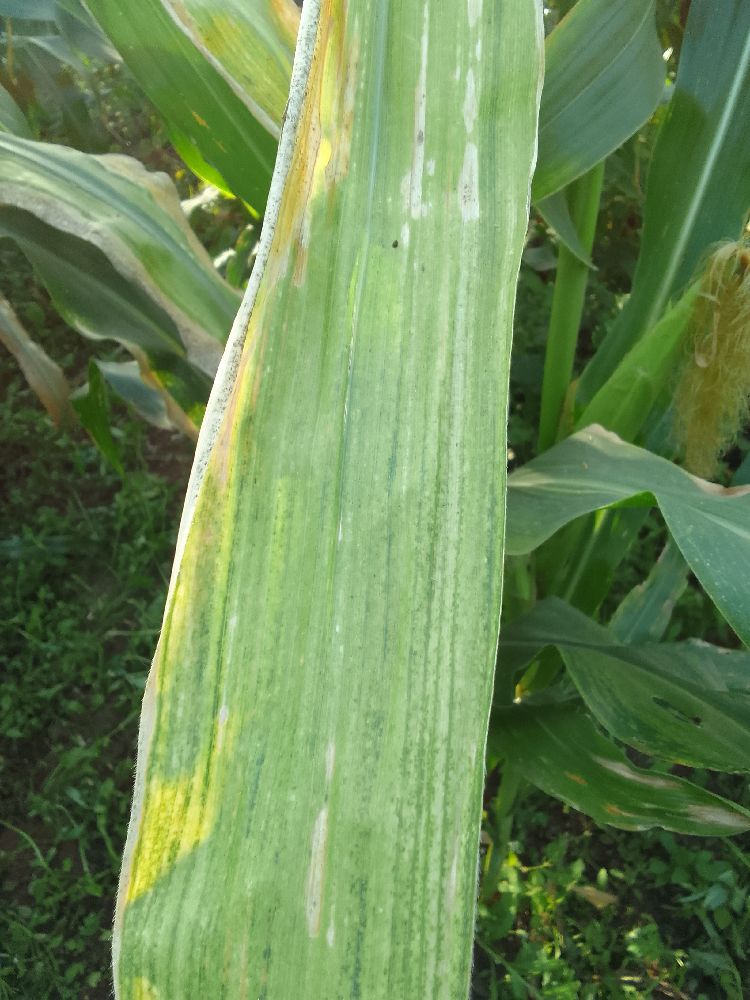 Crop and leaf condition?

maize, maize lethal necrosis
